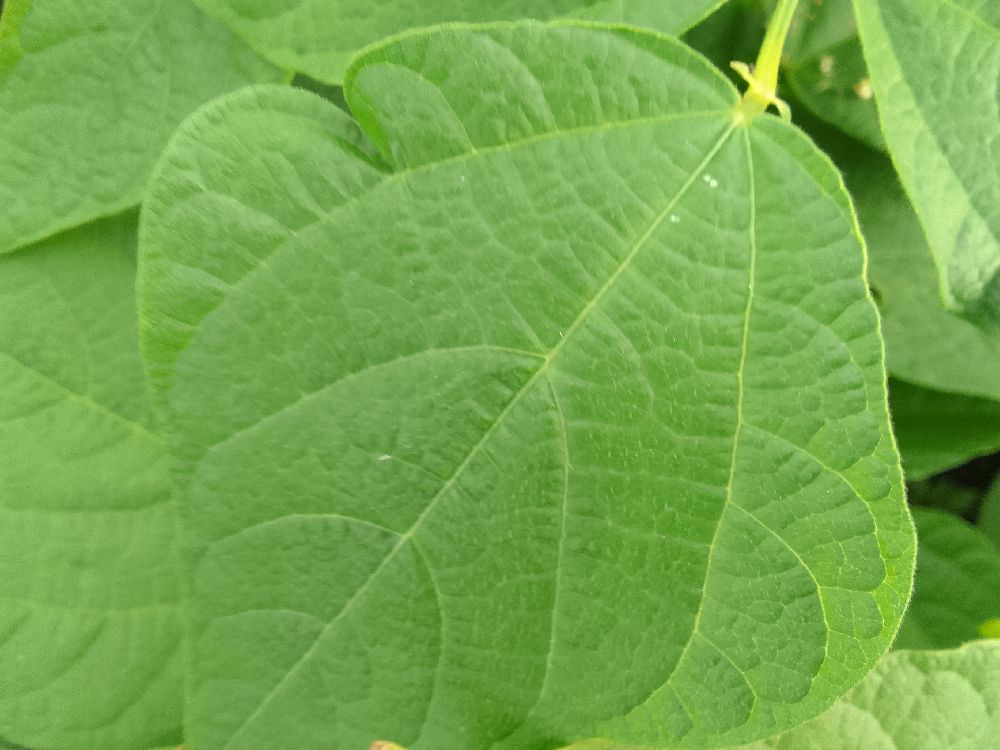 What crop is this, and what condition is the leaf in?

common bean, healthy
